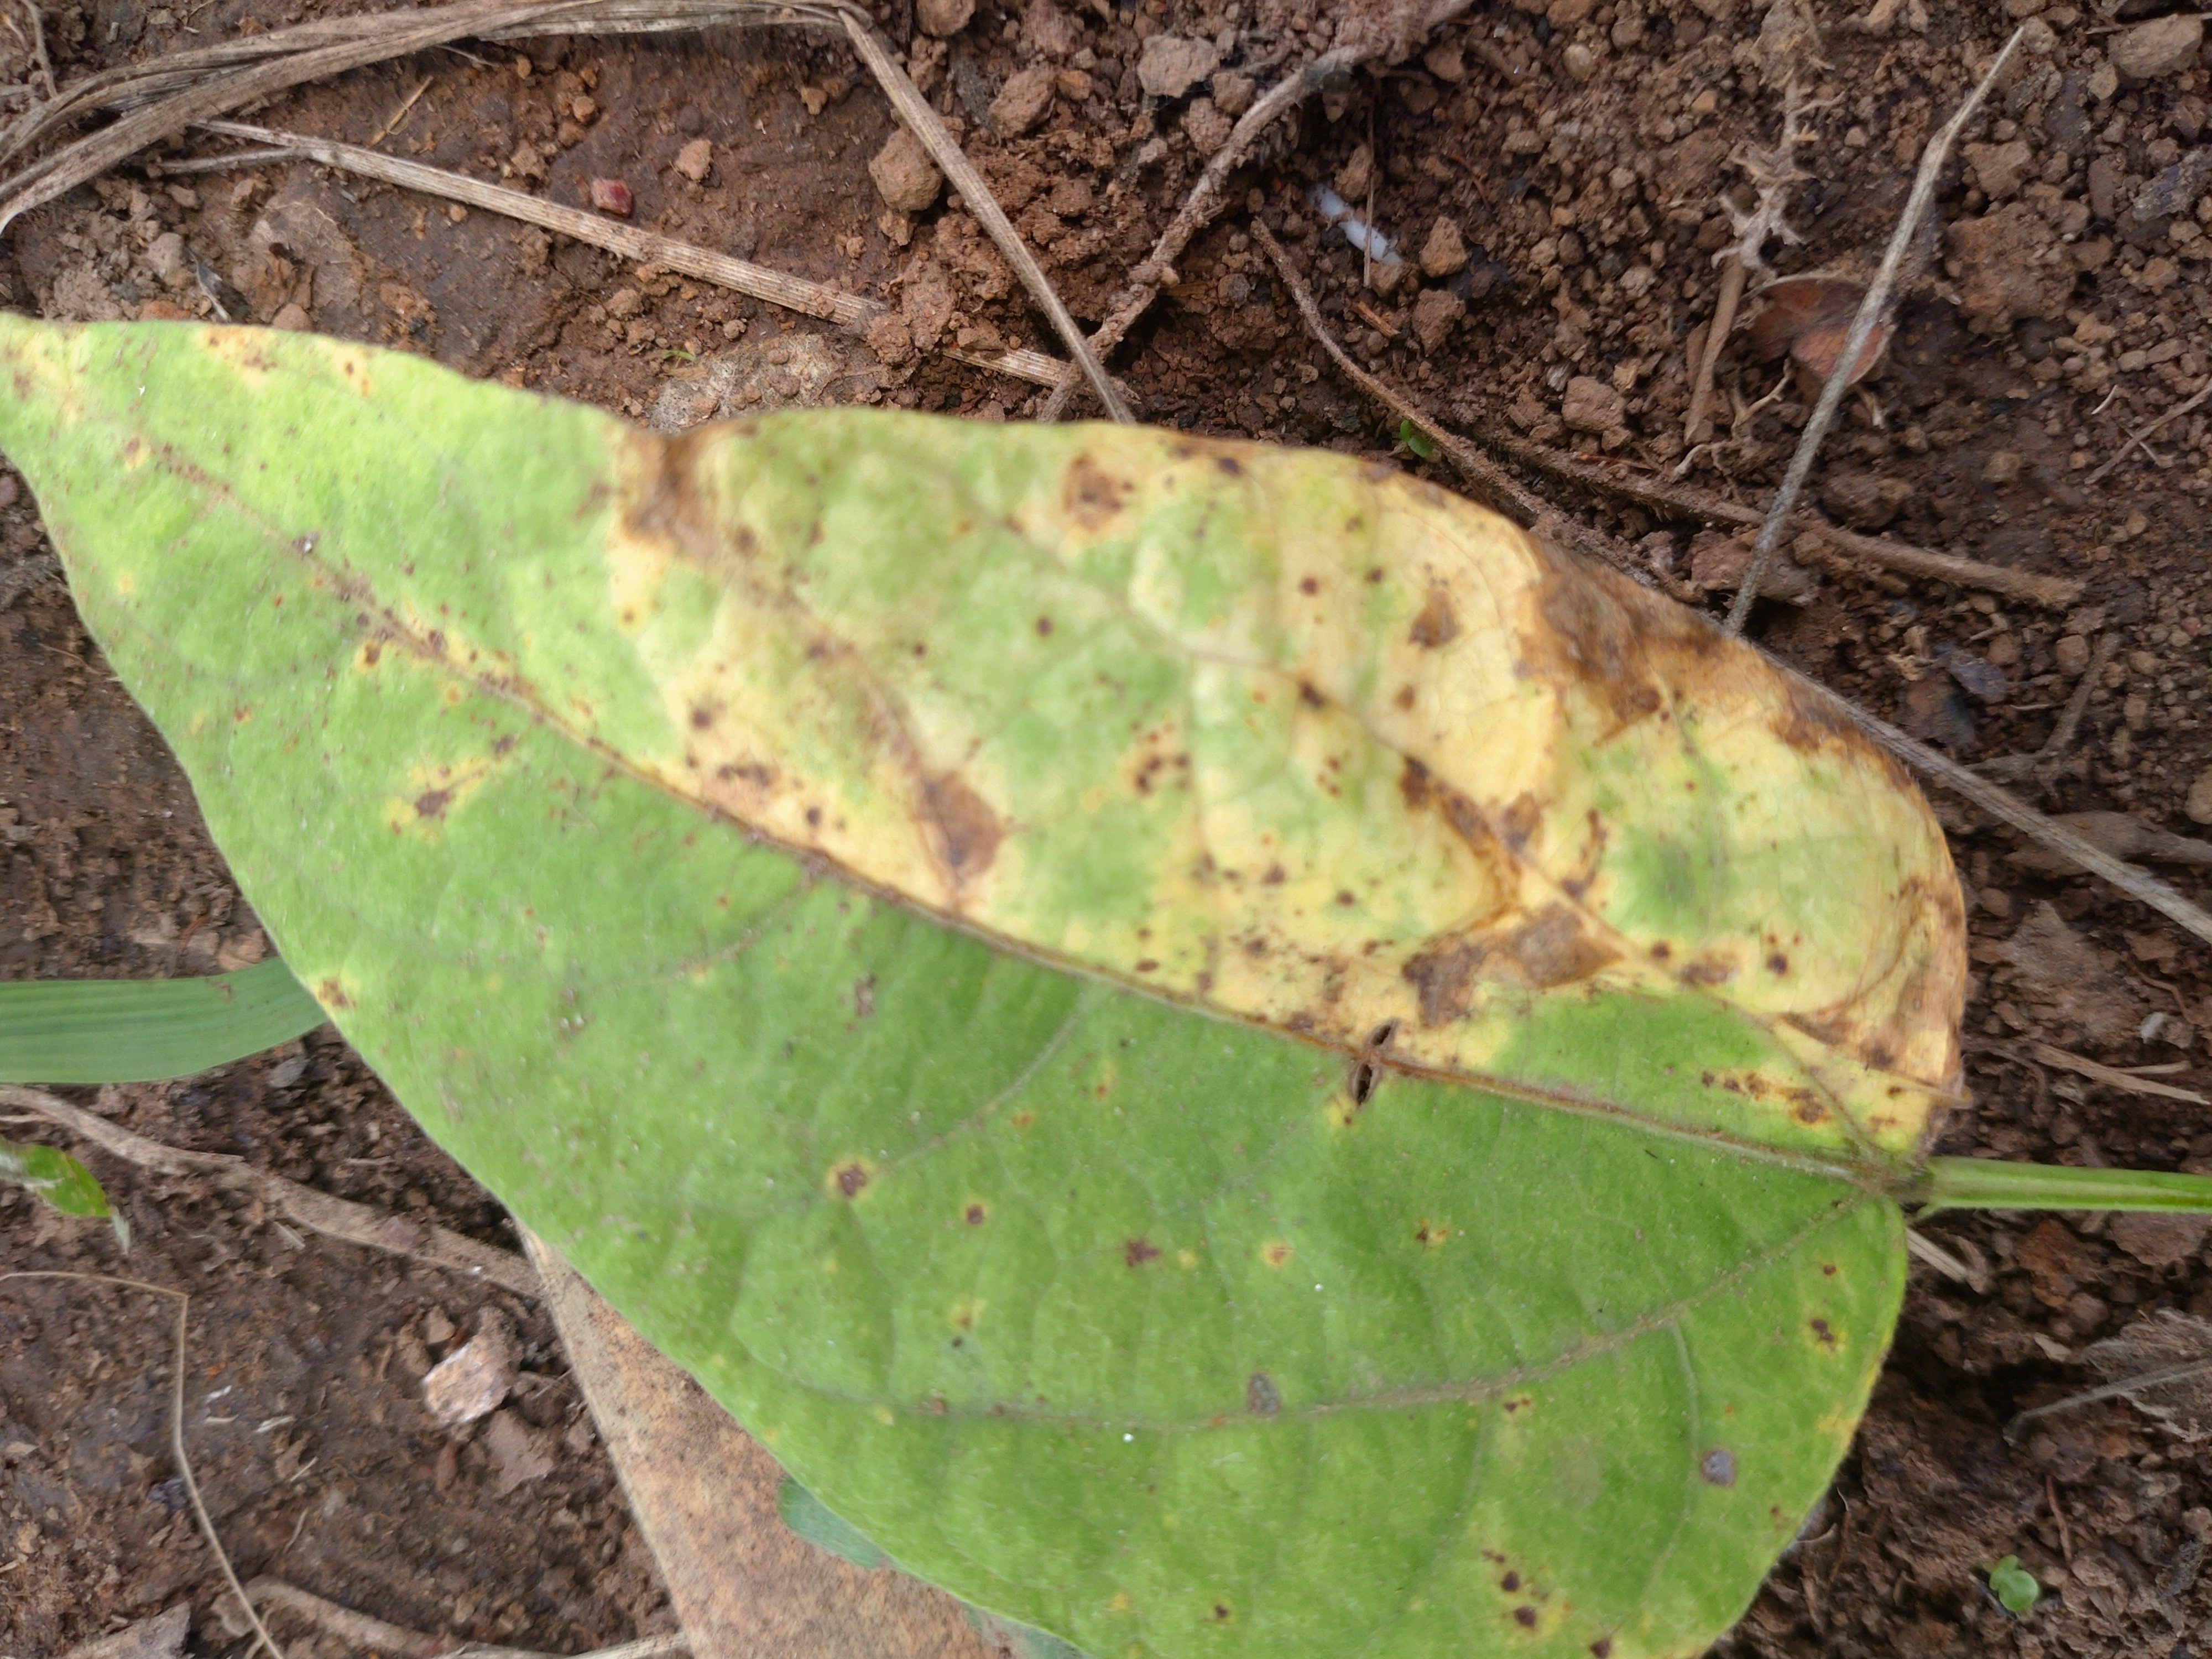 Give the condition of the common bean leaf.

rust
